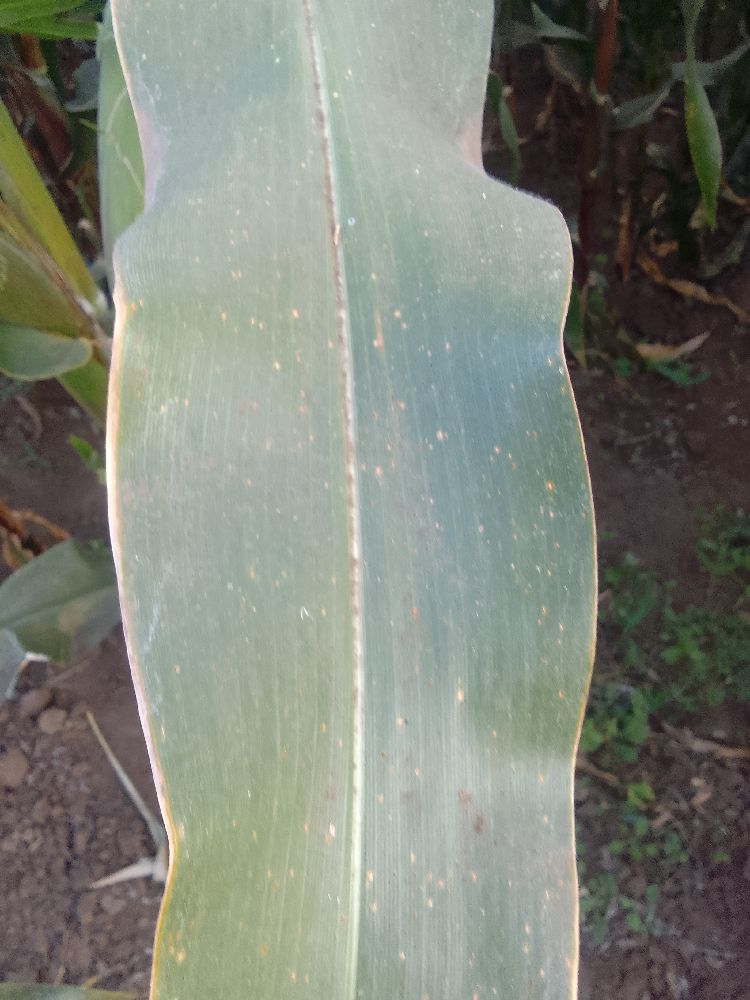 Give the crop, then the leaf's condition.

maize, healthy
